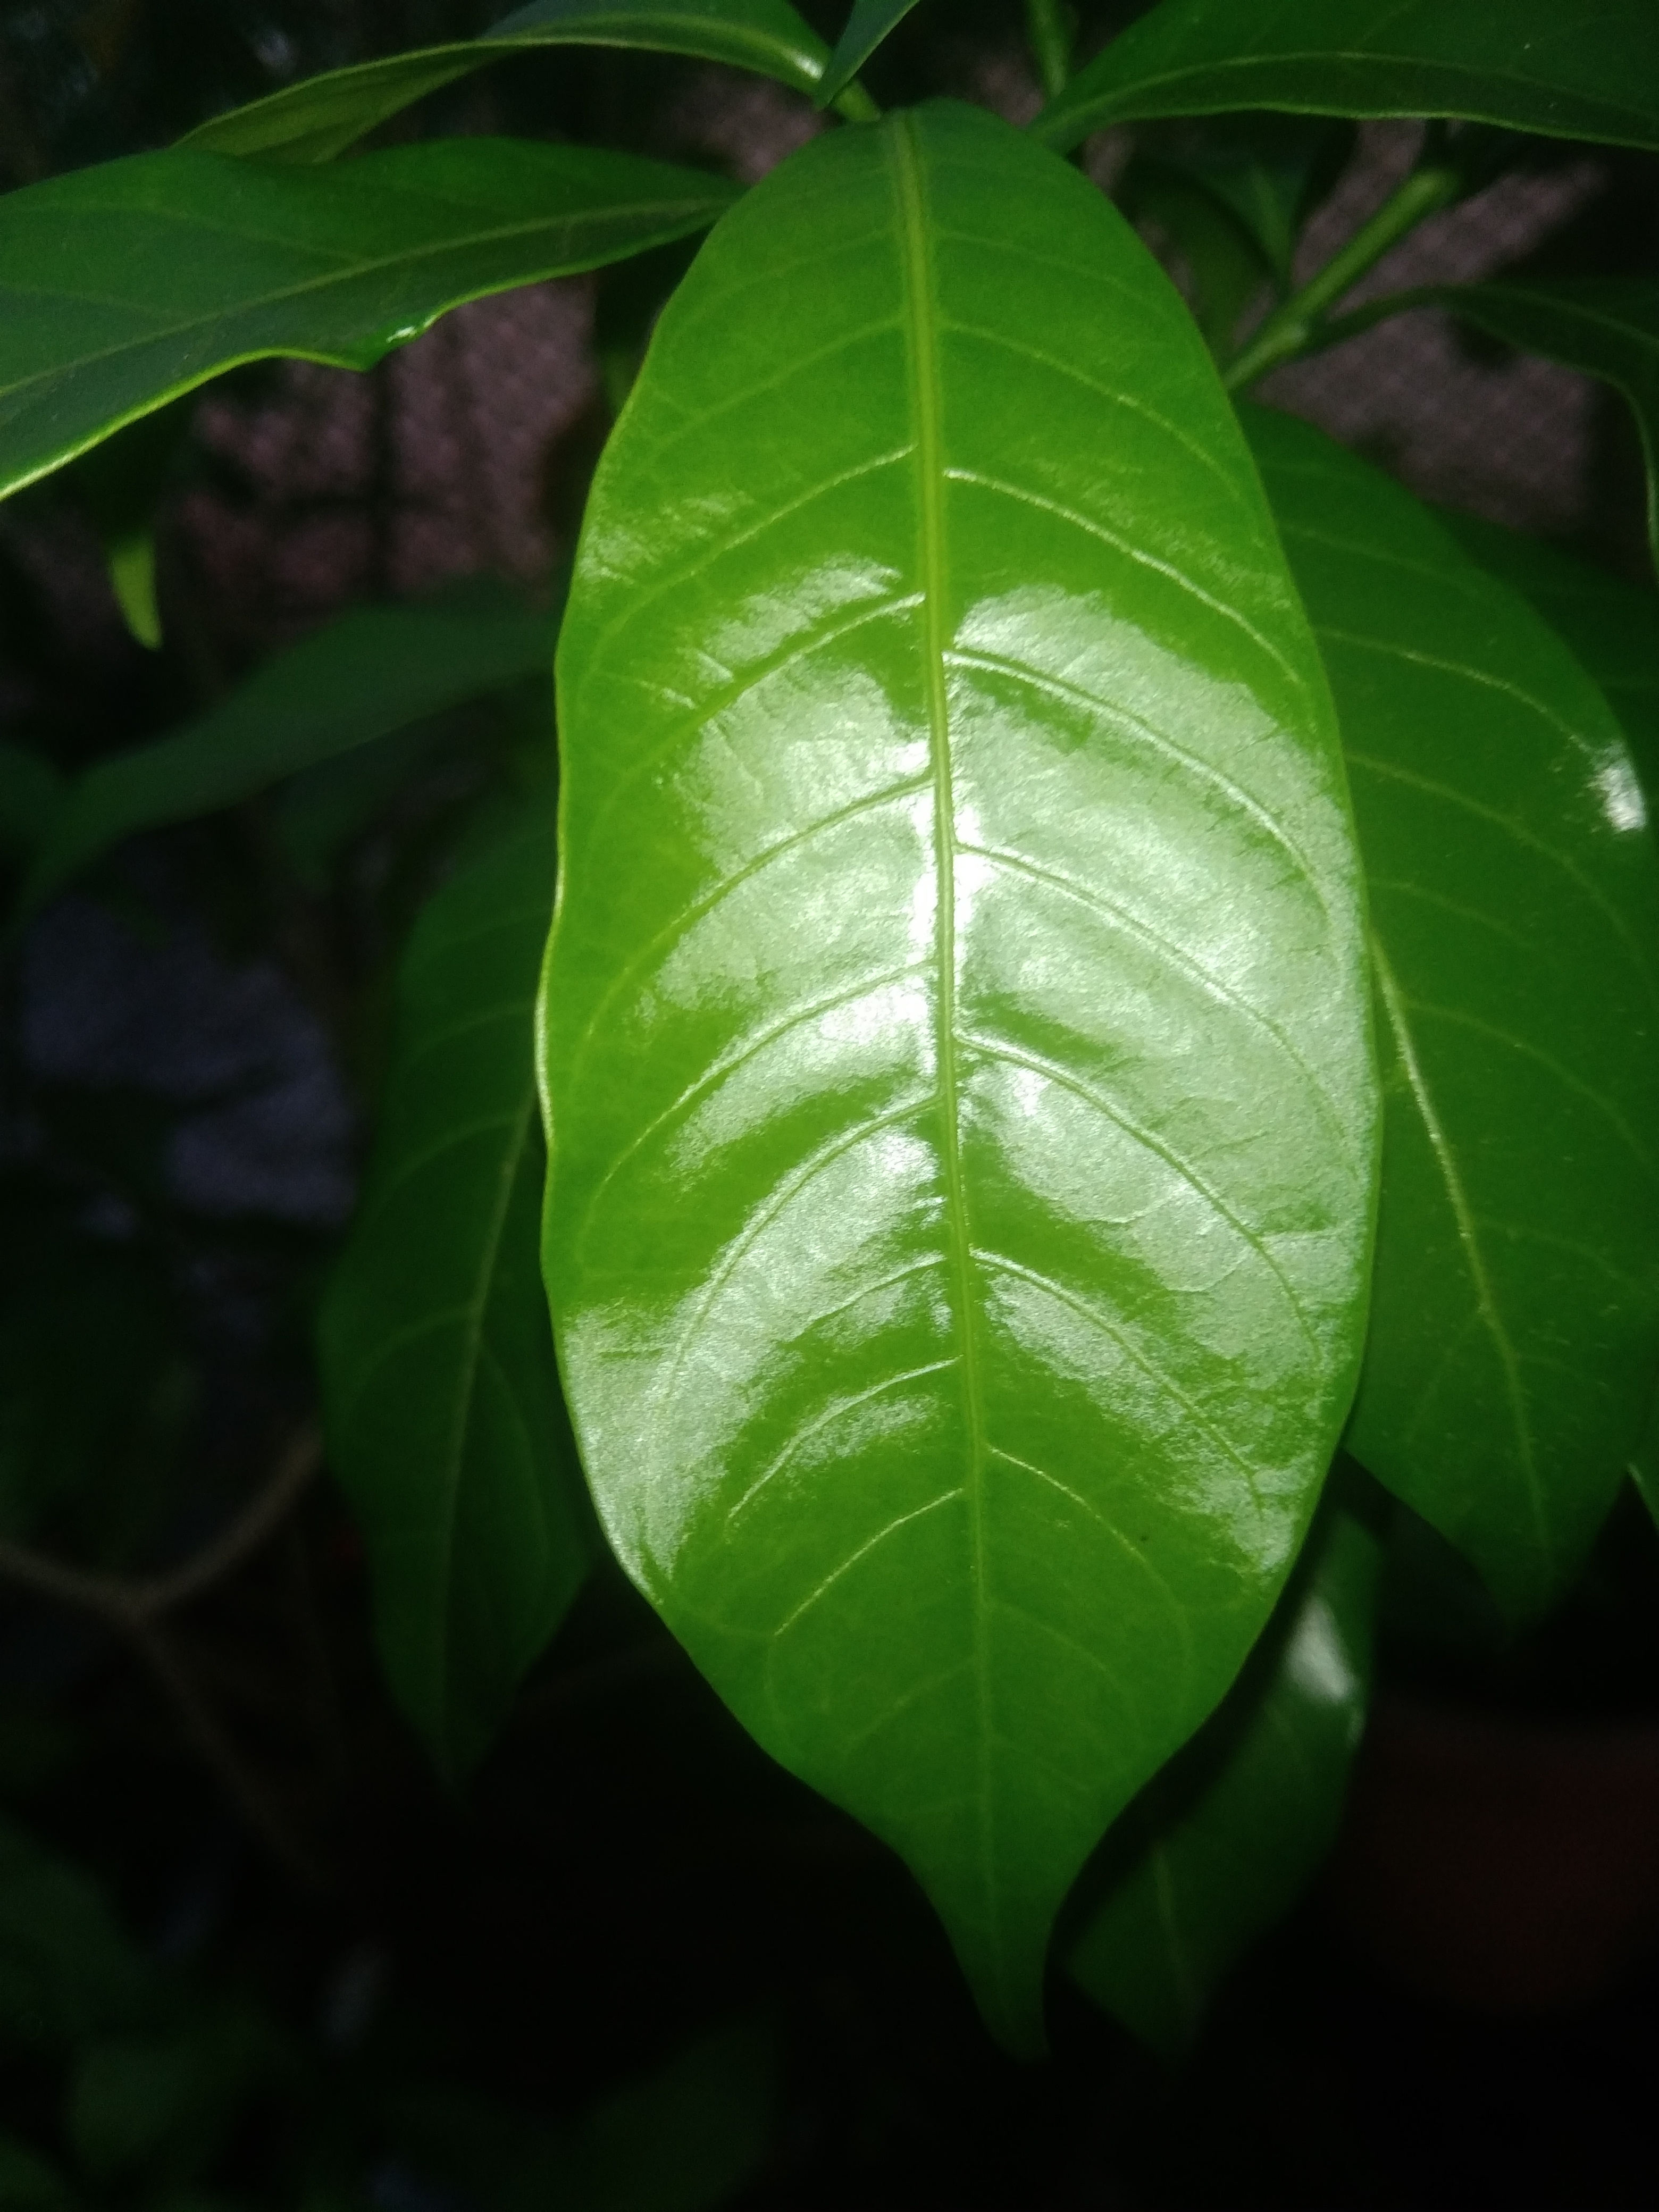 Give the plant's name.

togor
